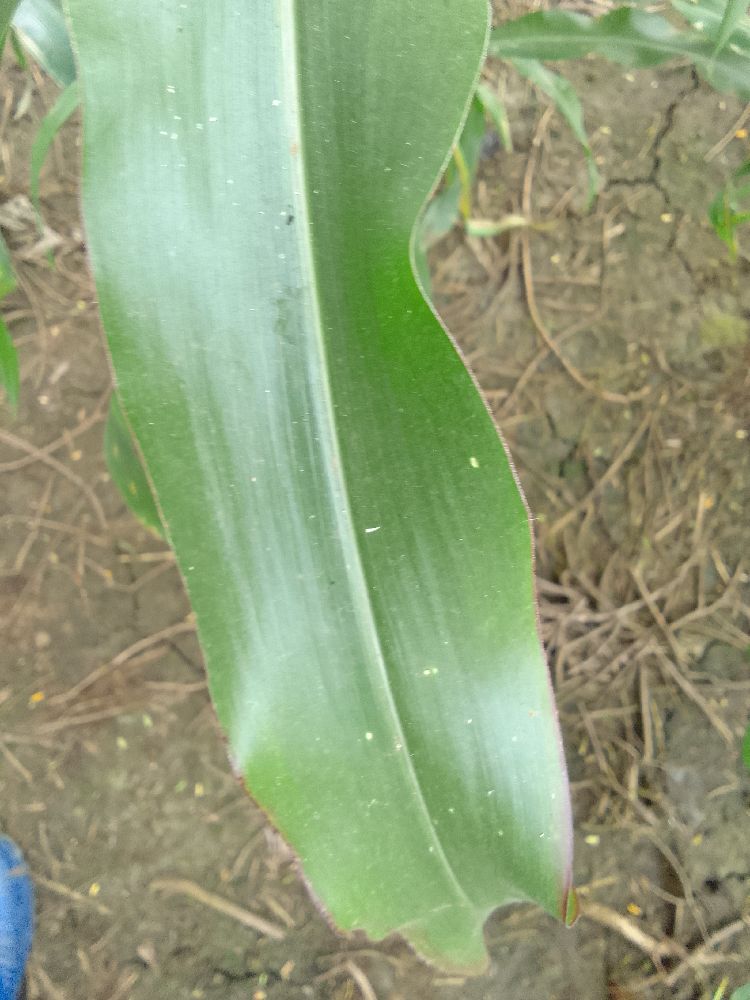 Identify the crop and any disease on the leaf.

maize, healthy
